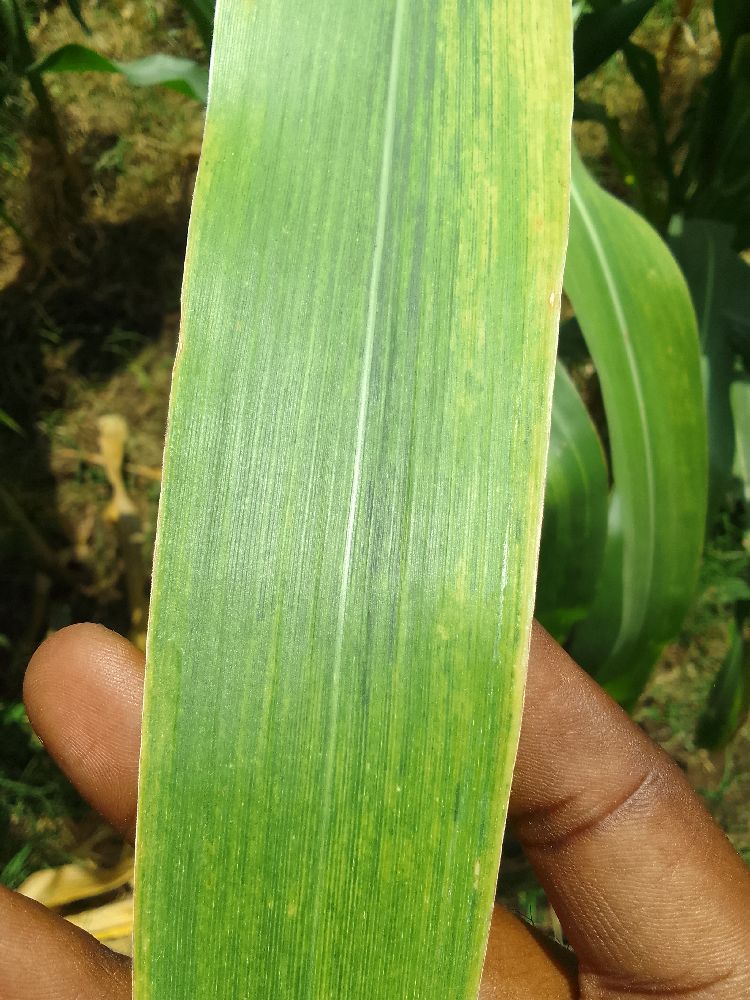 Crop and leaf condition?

maize, maize lethal necrosis
